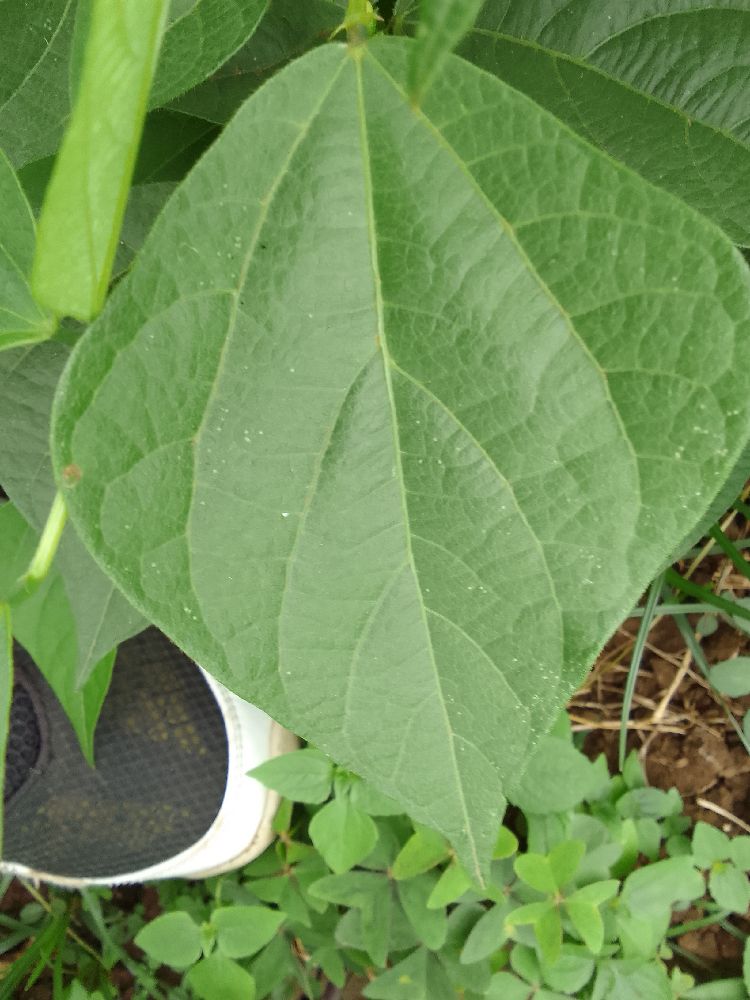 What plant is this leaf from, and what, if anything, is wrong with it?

common bean, healthy
